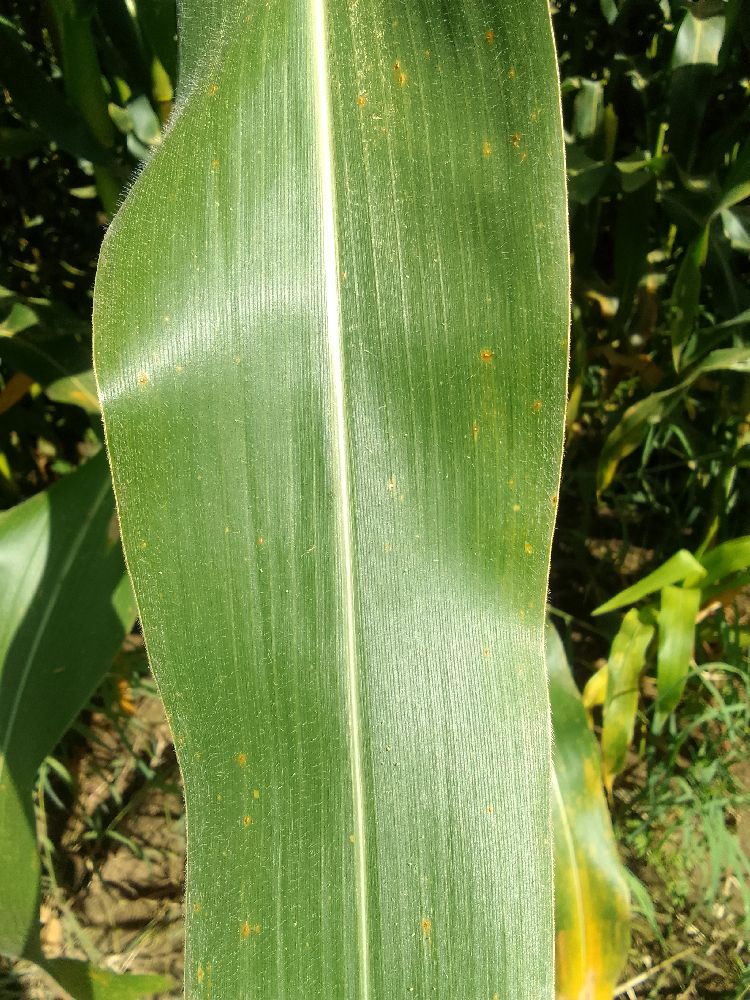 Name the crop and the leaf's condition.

maize, healthy
